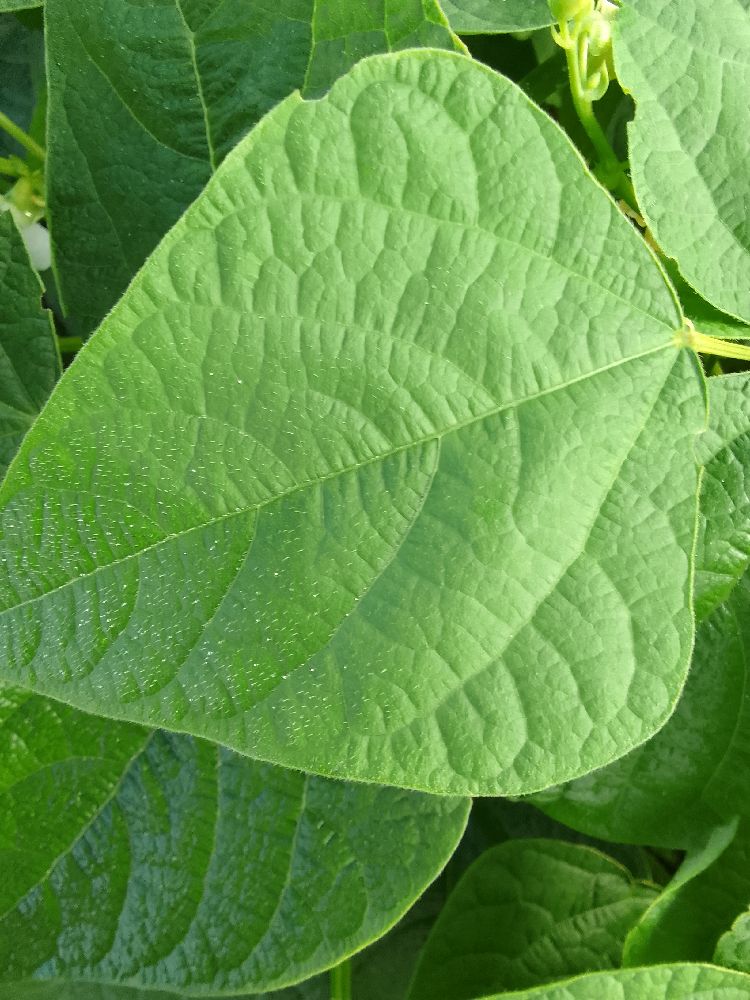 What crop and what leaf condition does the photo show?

common bean, healthy
